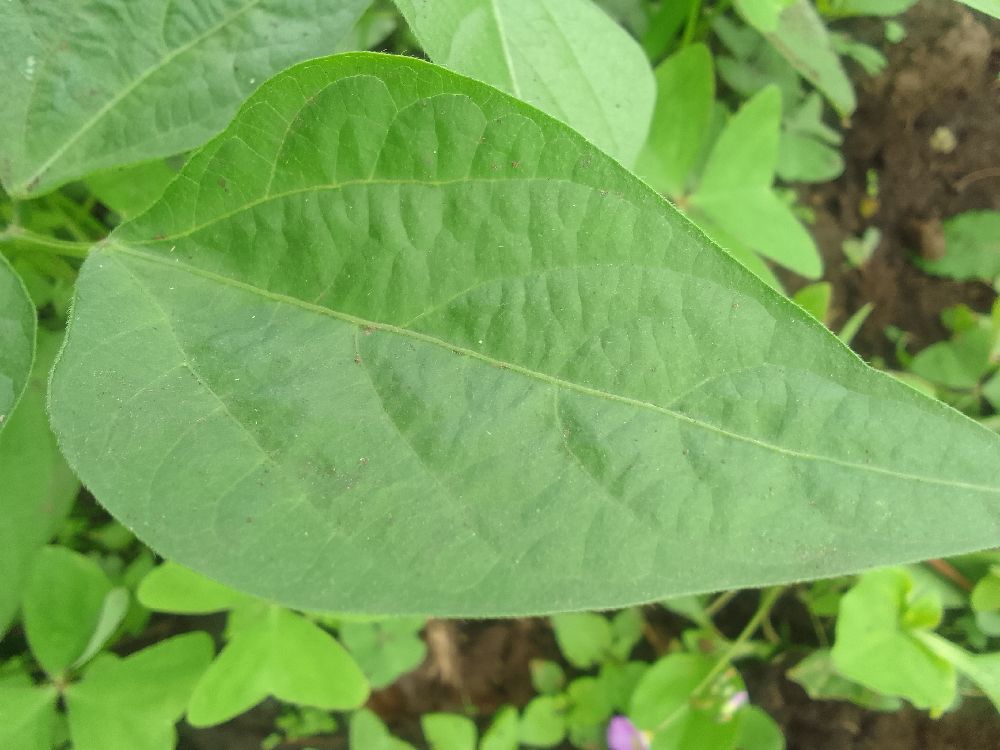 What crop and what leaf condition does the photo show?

common bean, healthy
